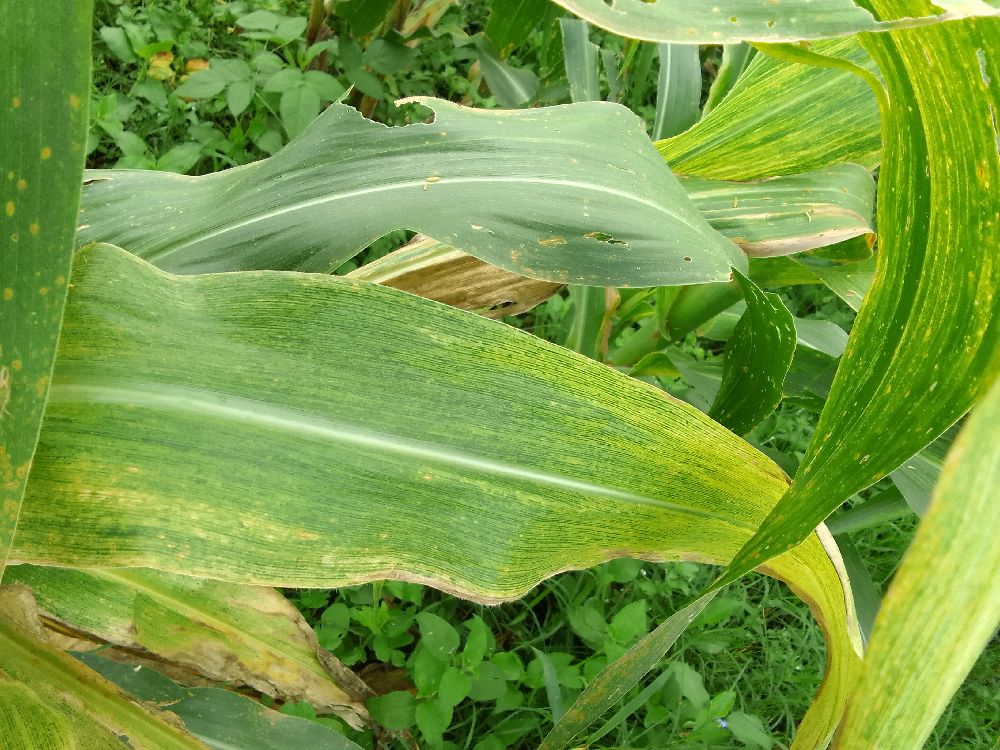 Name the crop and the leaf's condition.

maize, maize lethal necrosis
